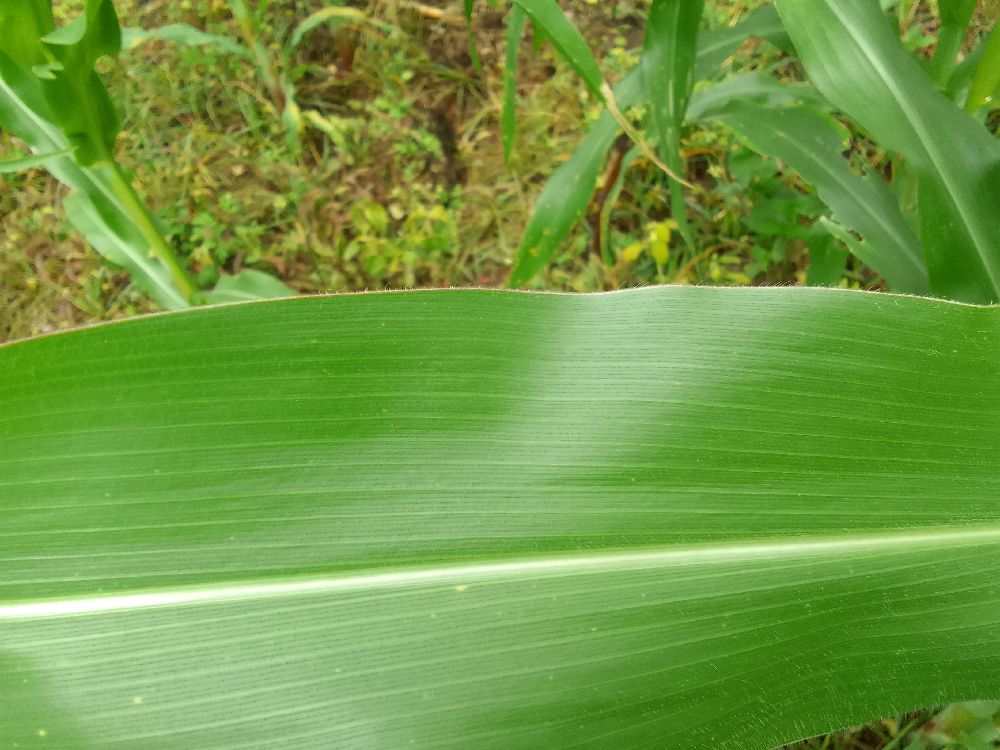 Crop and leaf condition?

maize, healthy
